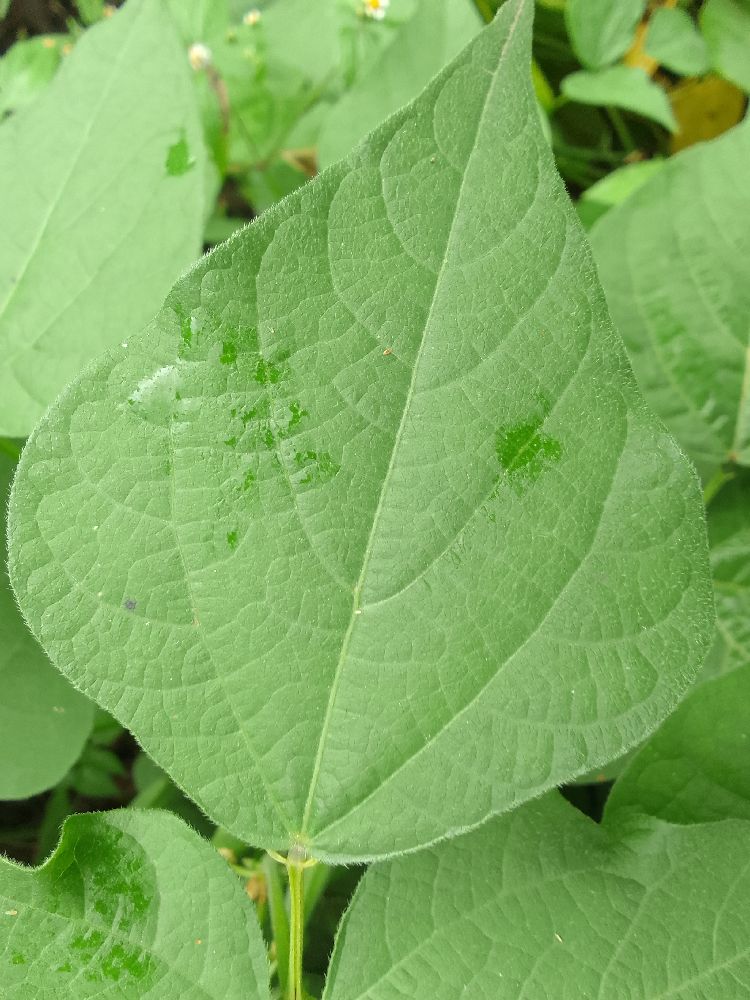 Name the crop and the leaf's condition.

common bean, healthy
